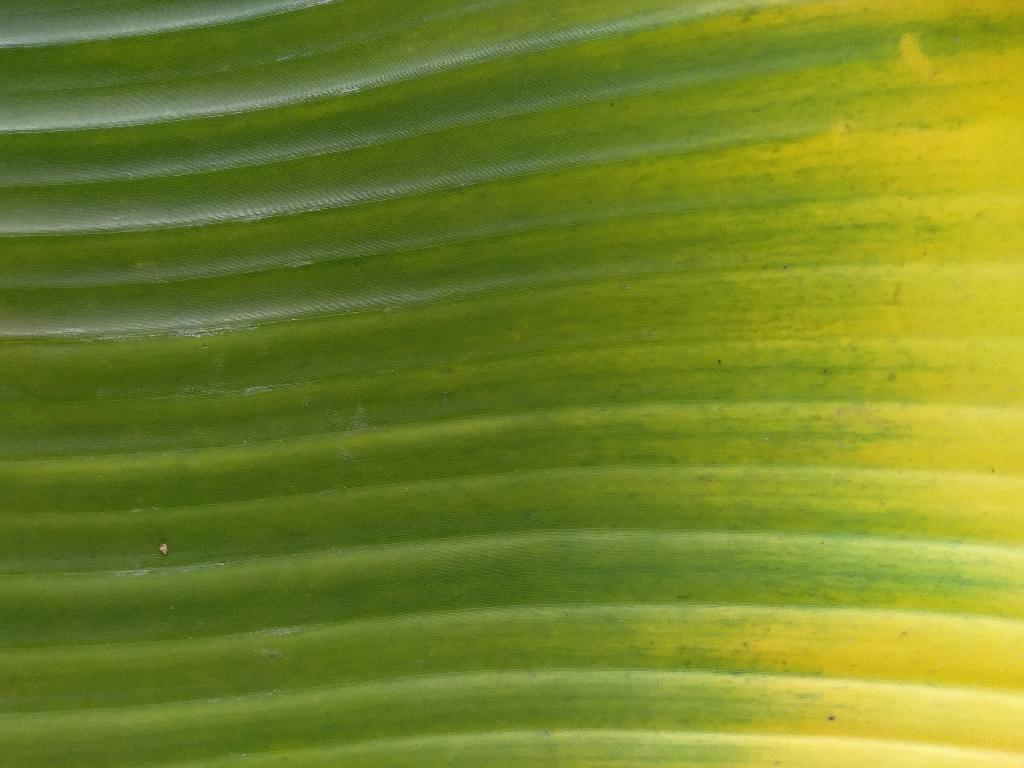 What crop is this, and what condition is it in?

banana, fusarium wilt race 1
